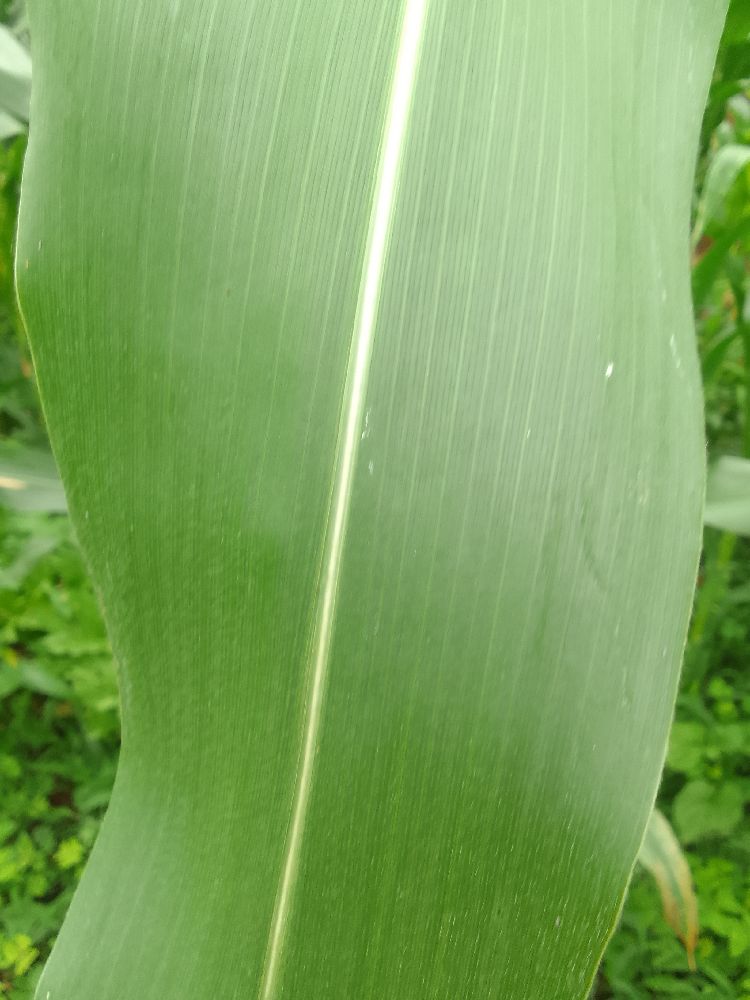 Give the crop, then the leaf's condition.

maize, healthy
